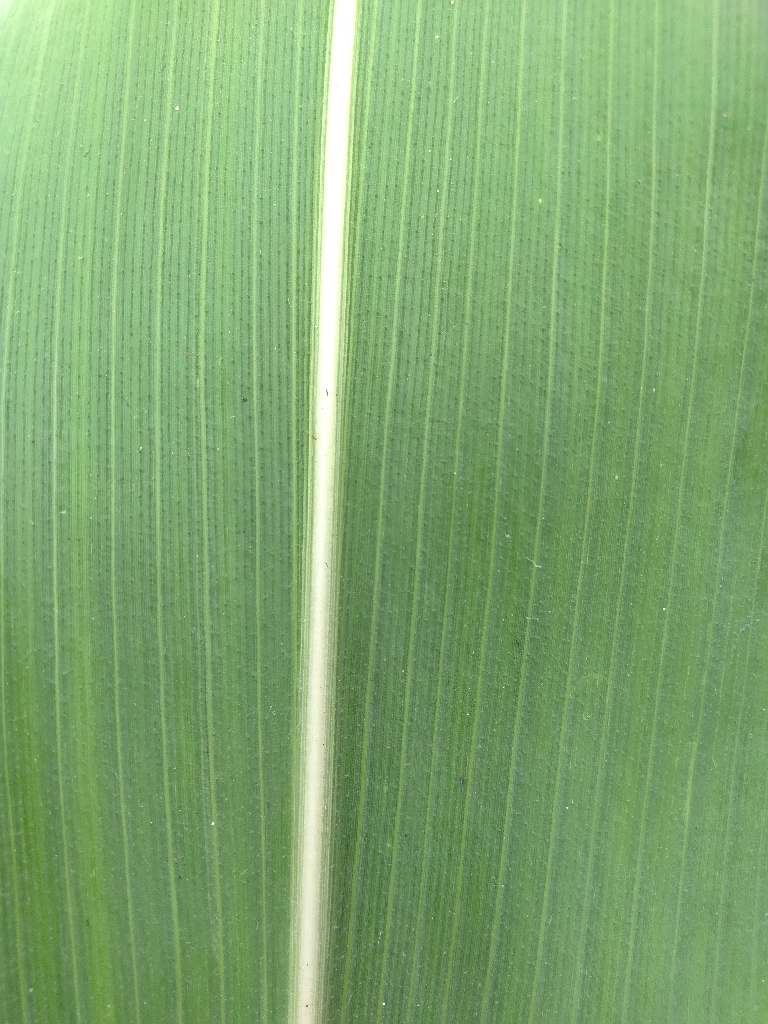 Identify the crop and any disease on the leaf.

maize, healthy
